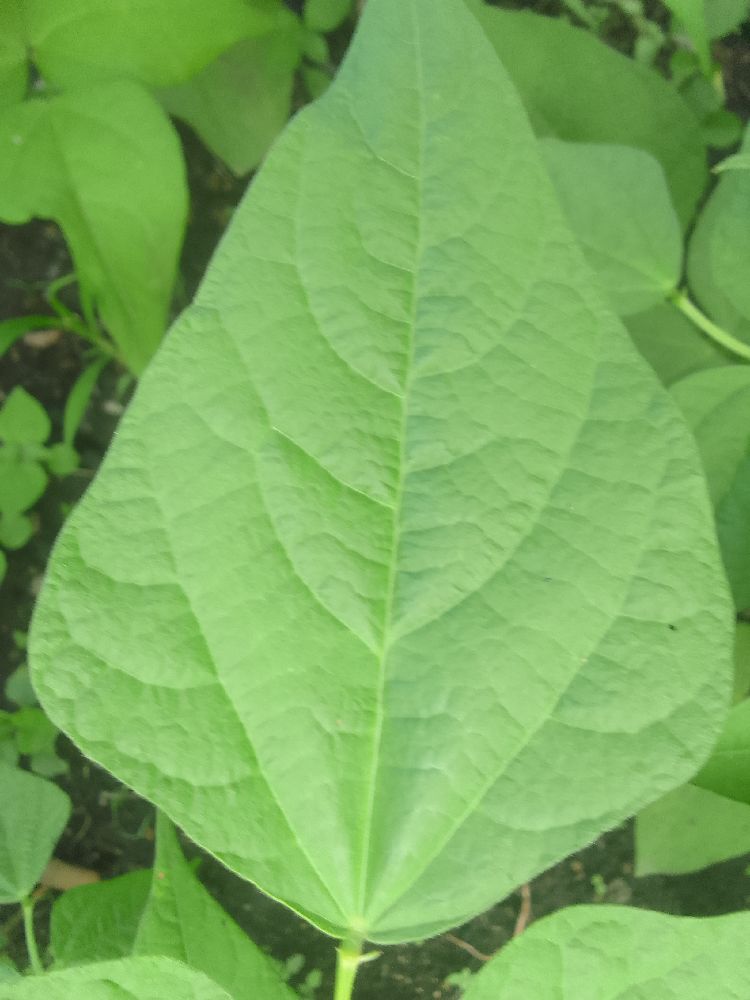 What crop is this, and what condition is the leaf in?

common bean, healthy
